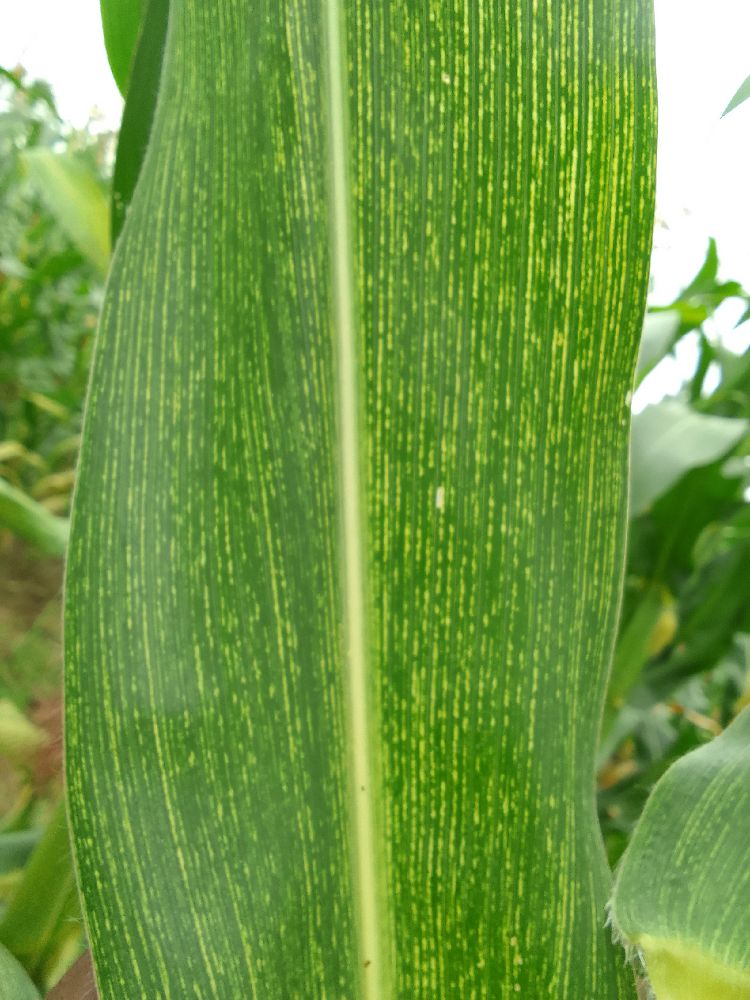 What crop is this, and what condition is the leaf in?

maize, maize streak virus
